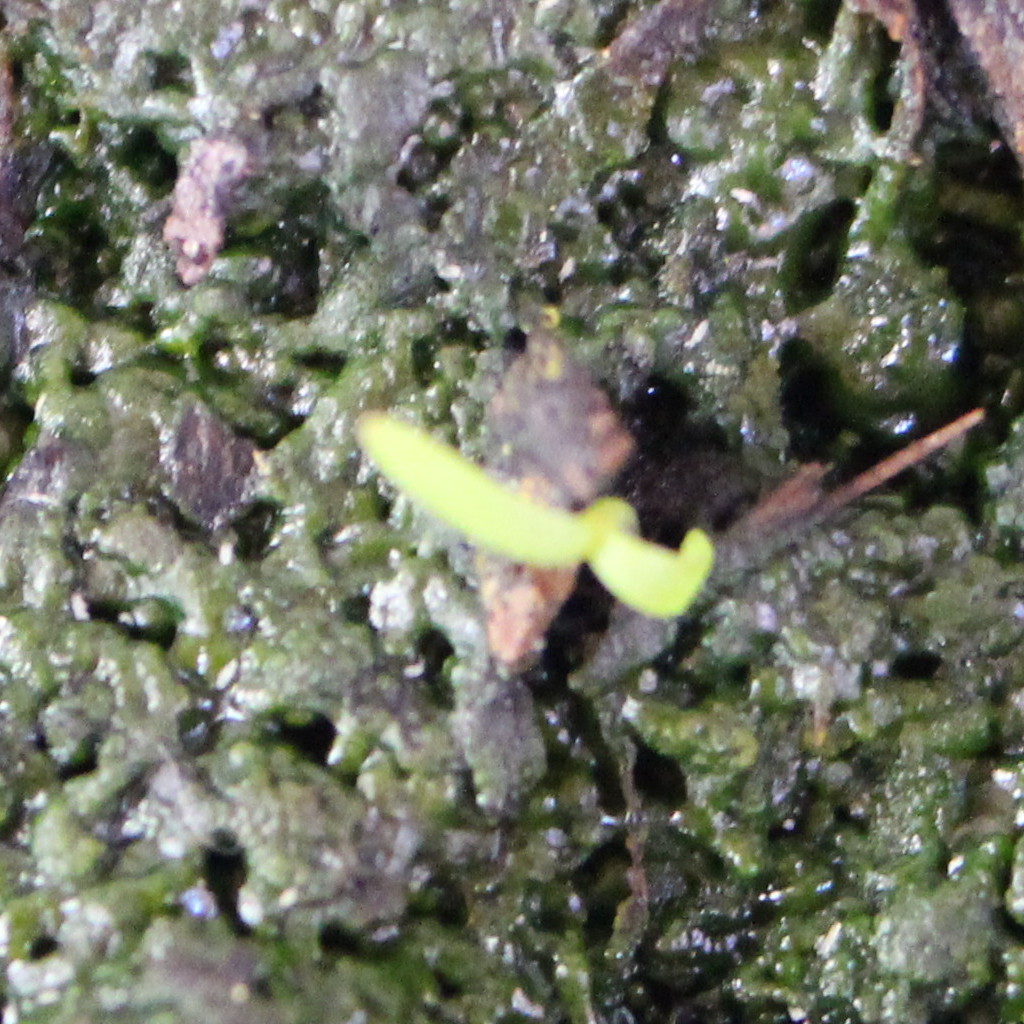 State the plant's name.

Papaver rhoeas
